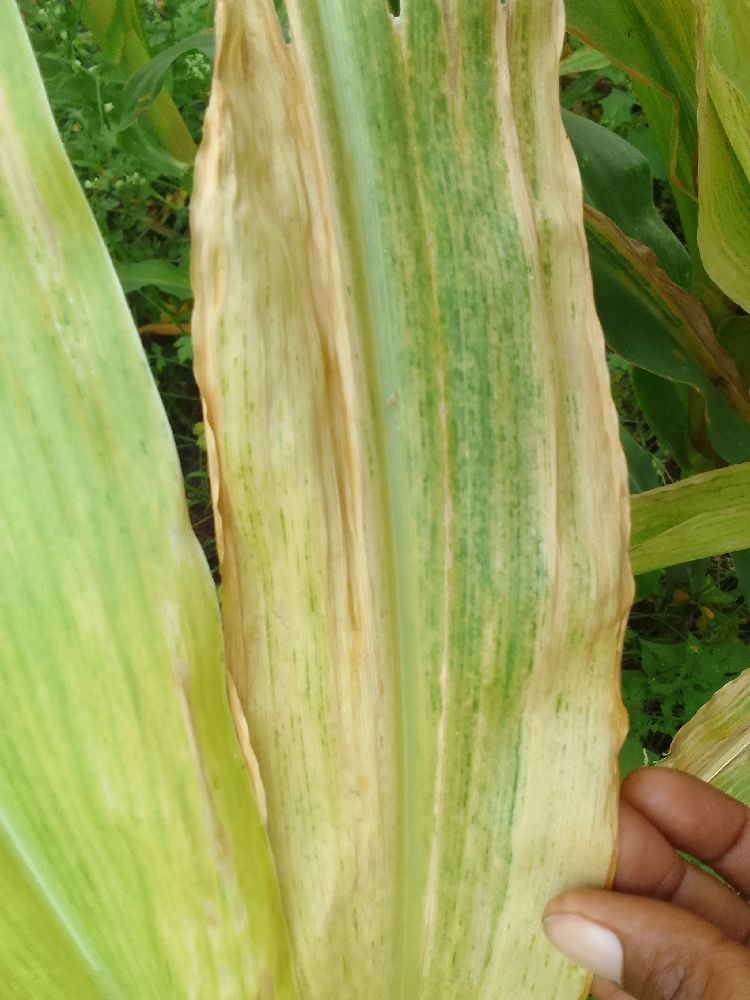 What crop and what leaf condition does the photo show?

maize, maize lethal necrosis
